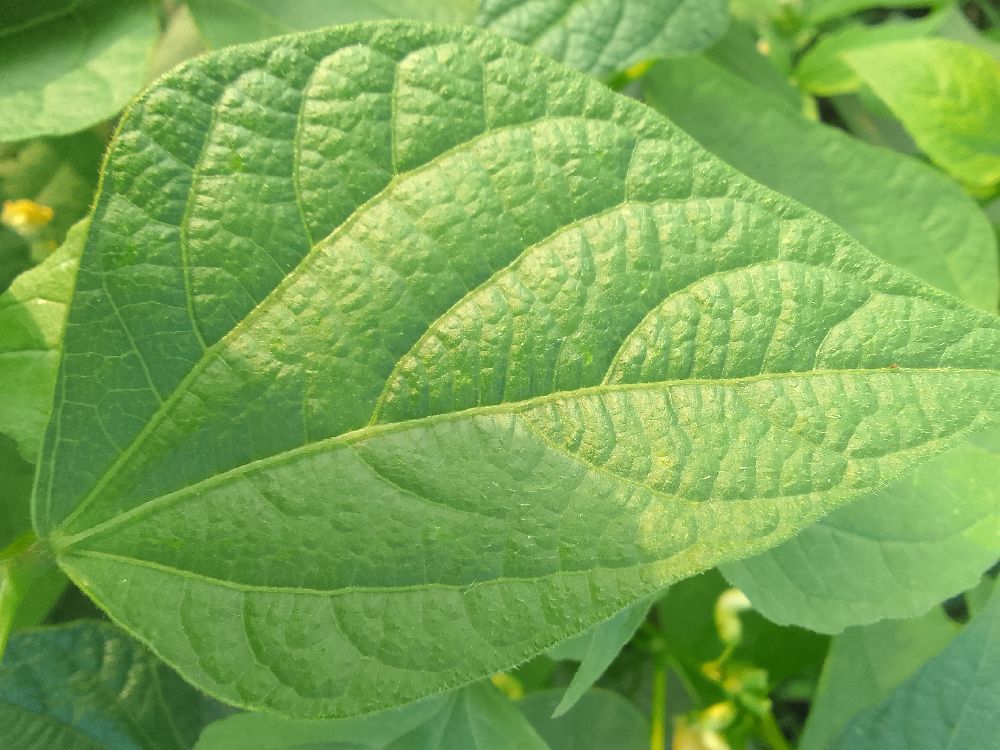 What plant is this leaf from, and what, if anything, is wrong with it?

common bean, healthy
